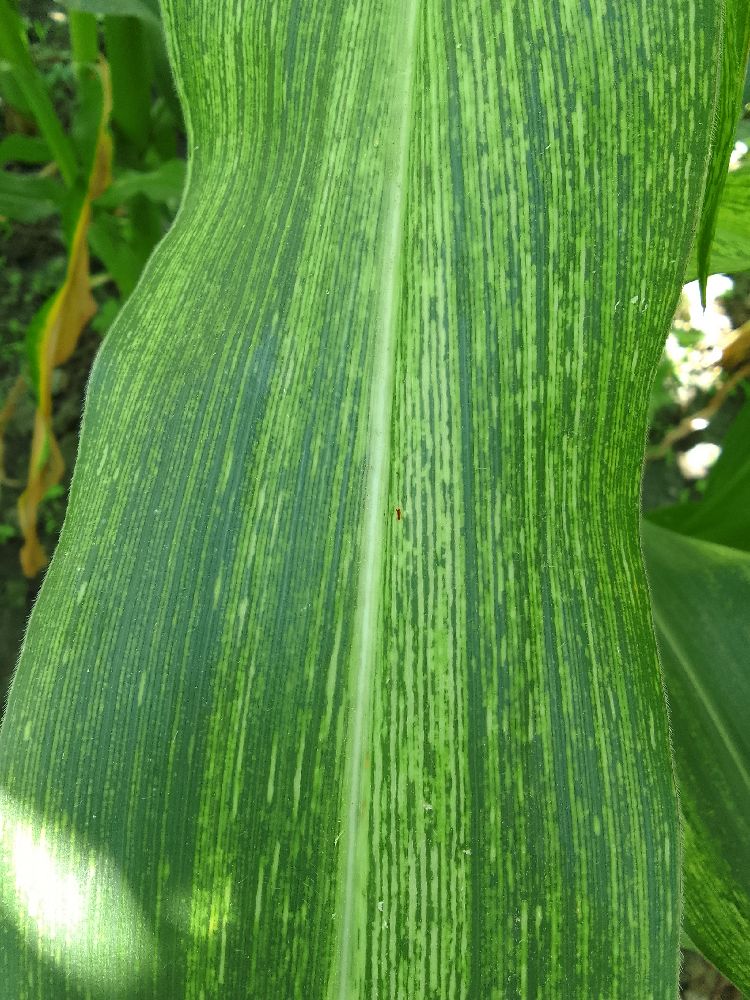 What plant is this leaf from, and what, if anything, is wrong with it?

maize, maize streak virus
